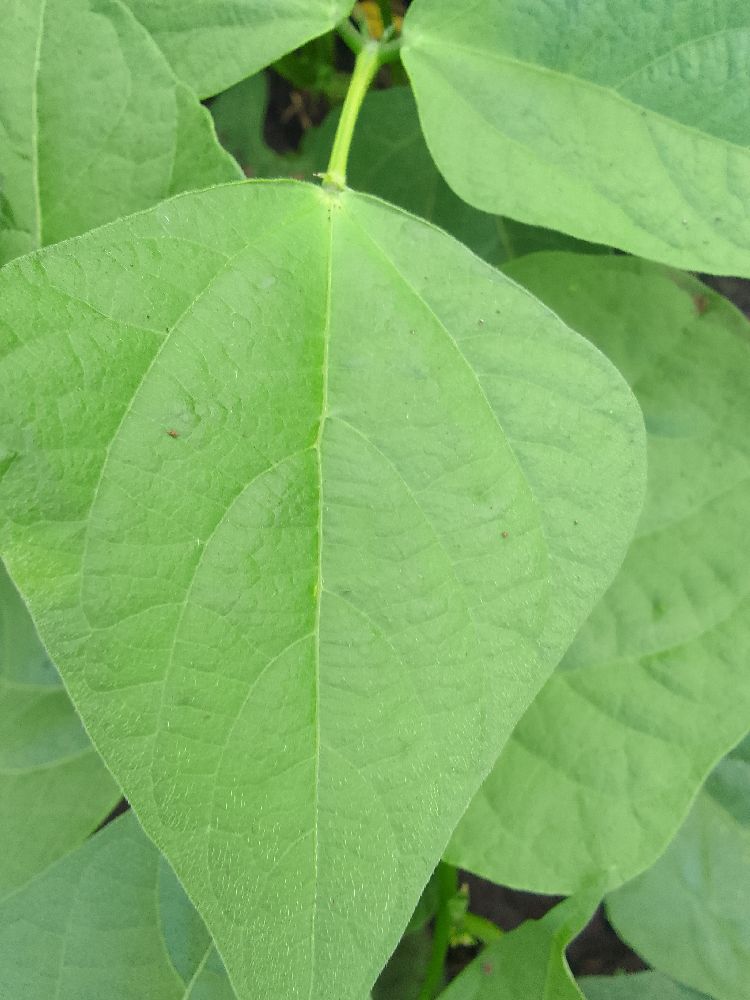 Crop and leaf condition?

common bean, healthy
